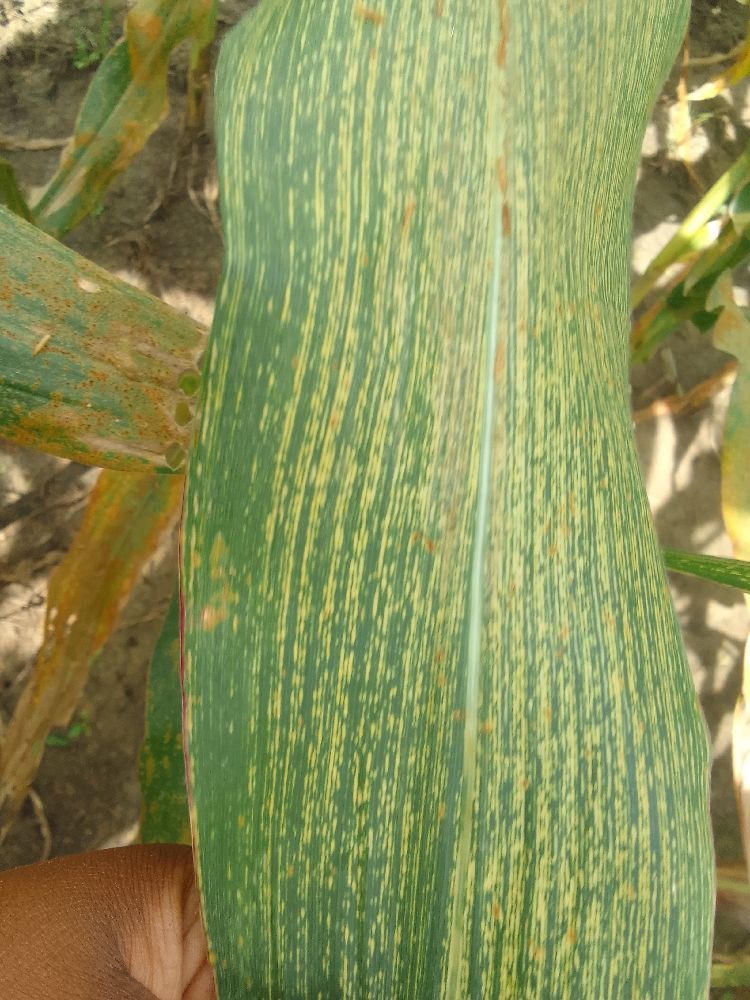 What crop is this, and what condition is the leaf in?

maize, maize streak virus
